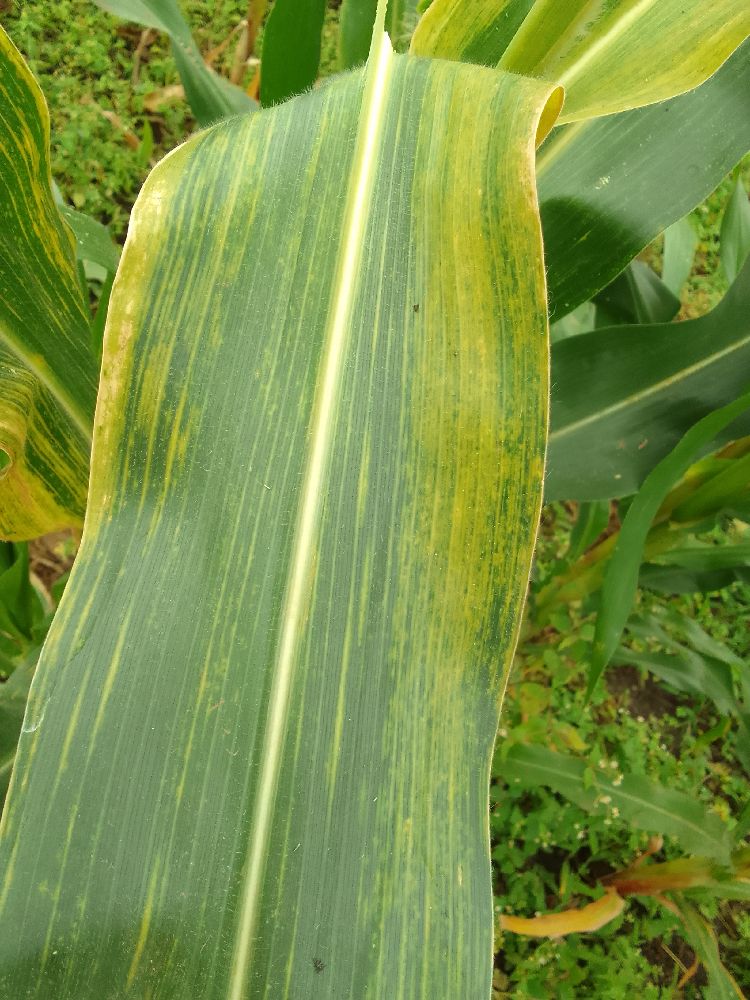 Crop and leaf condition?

maize, maize lethal necrosis
